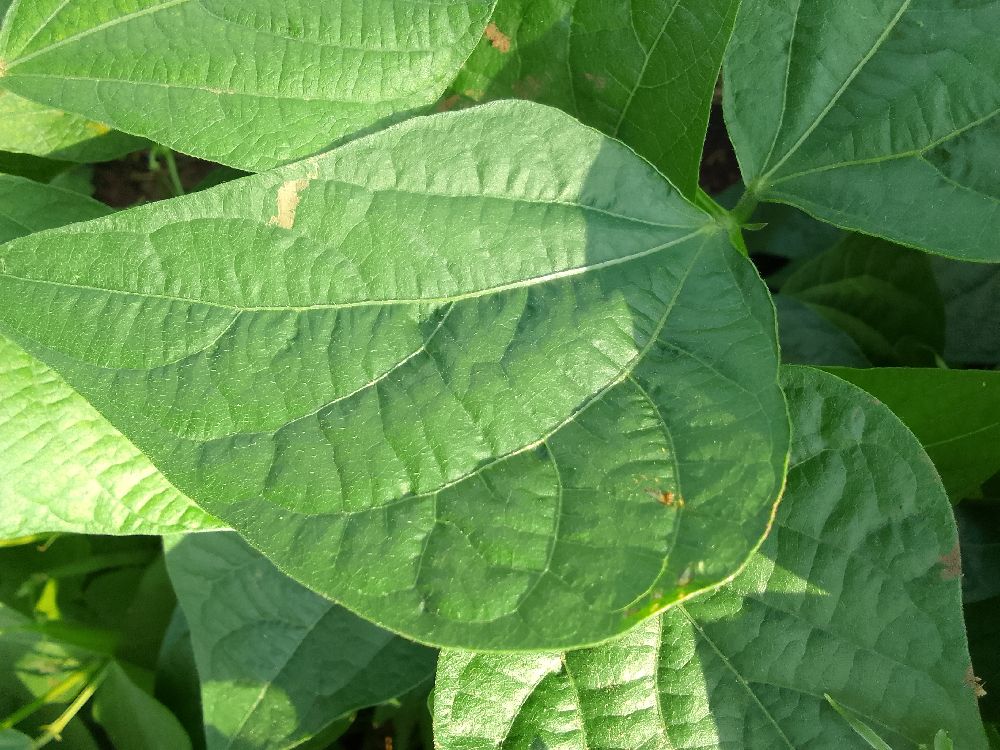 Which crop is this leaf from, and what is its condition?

common bean, healthy
